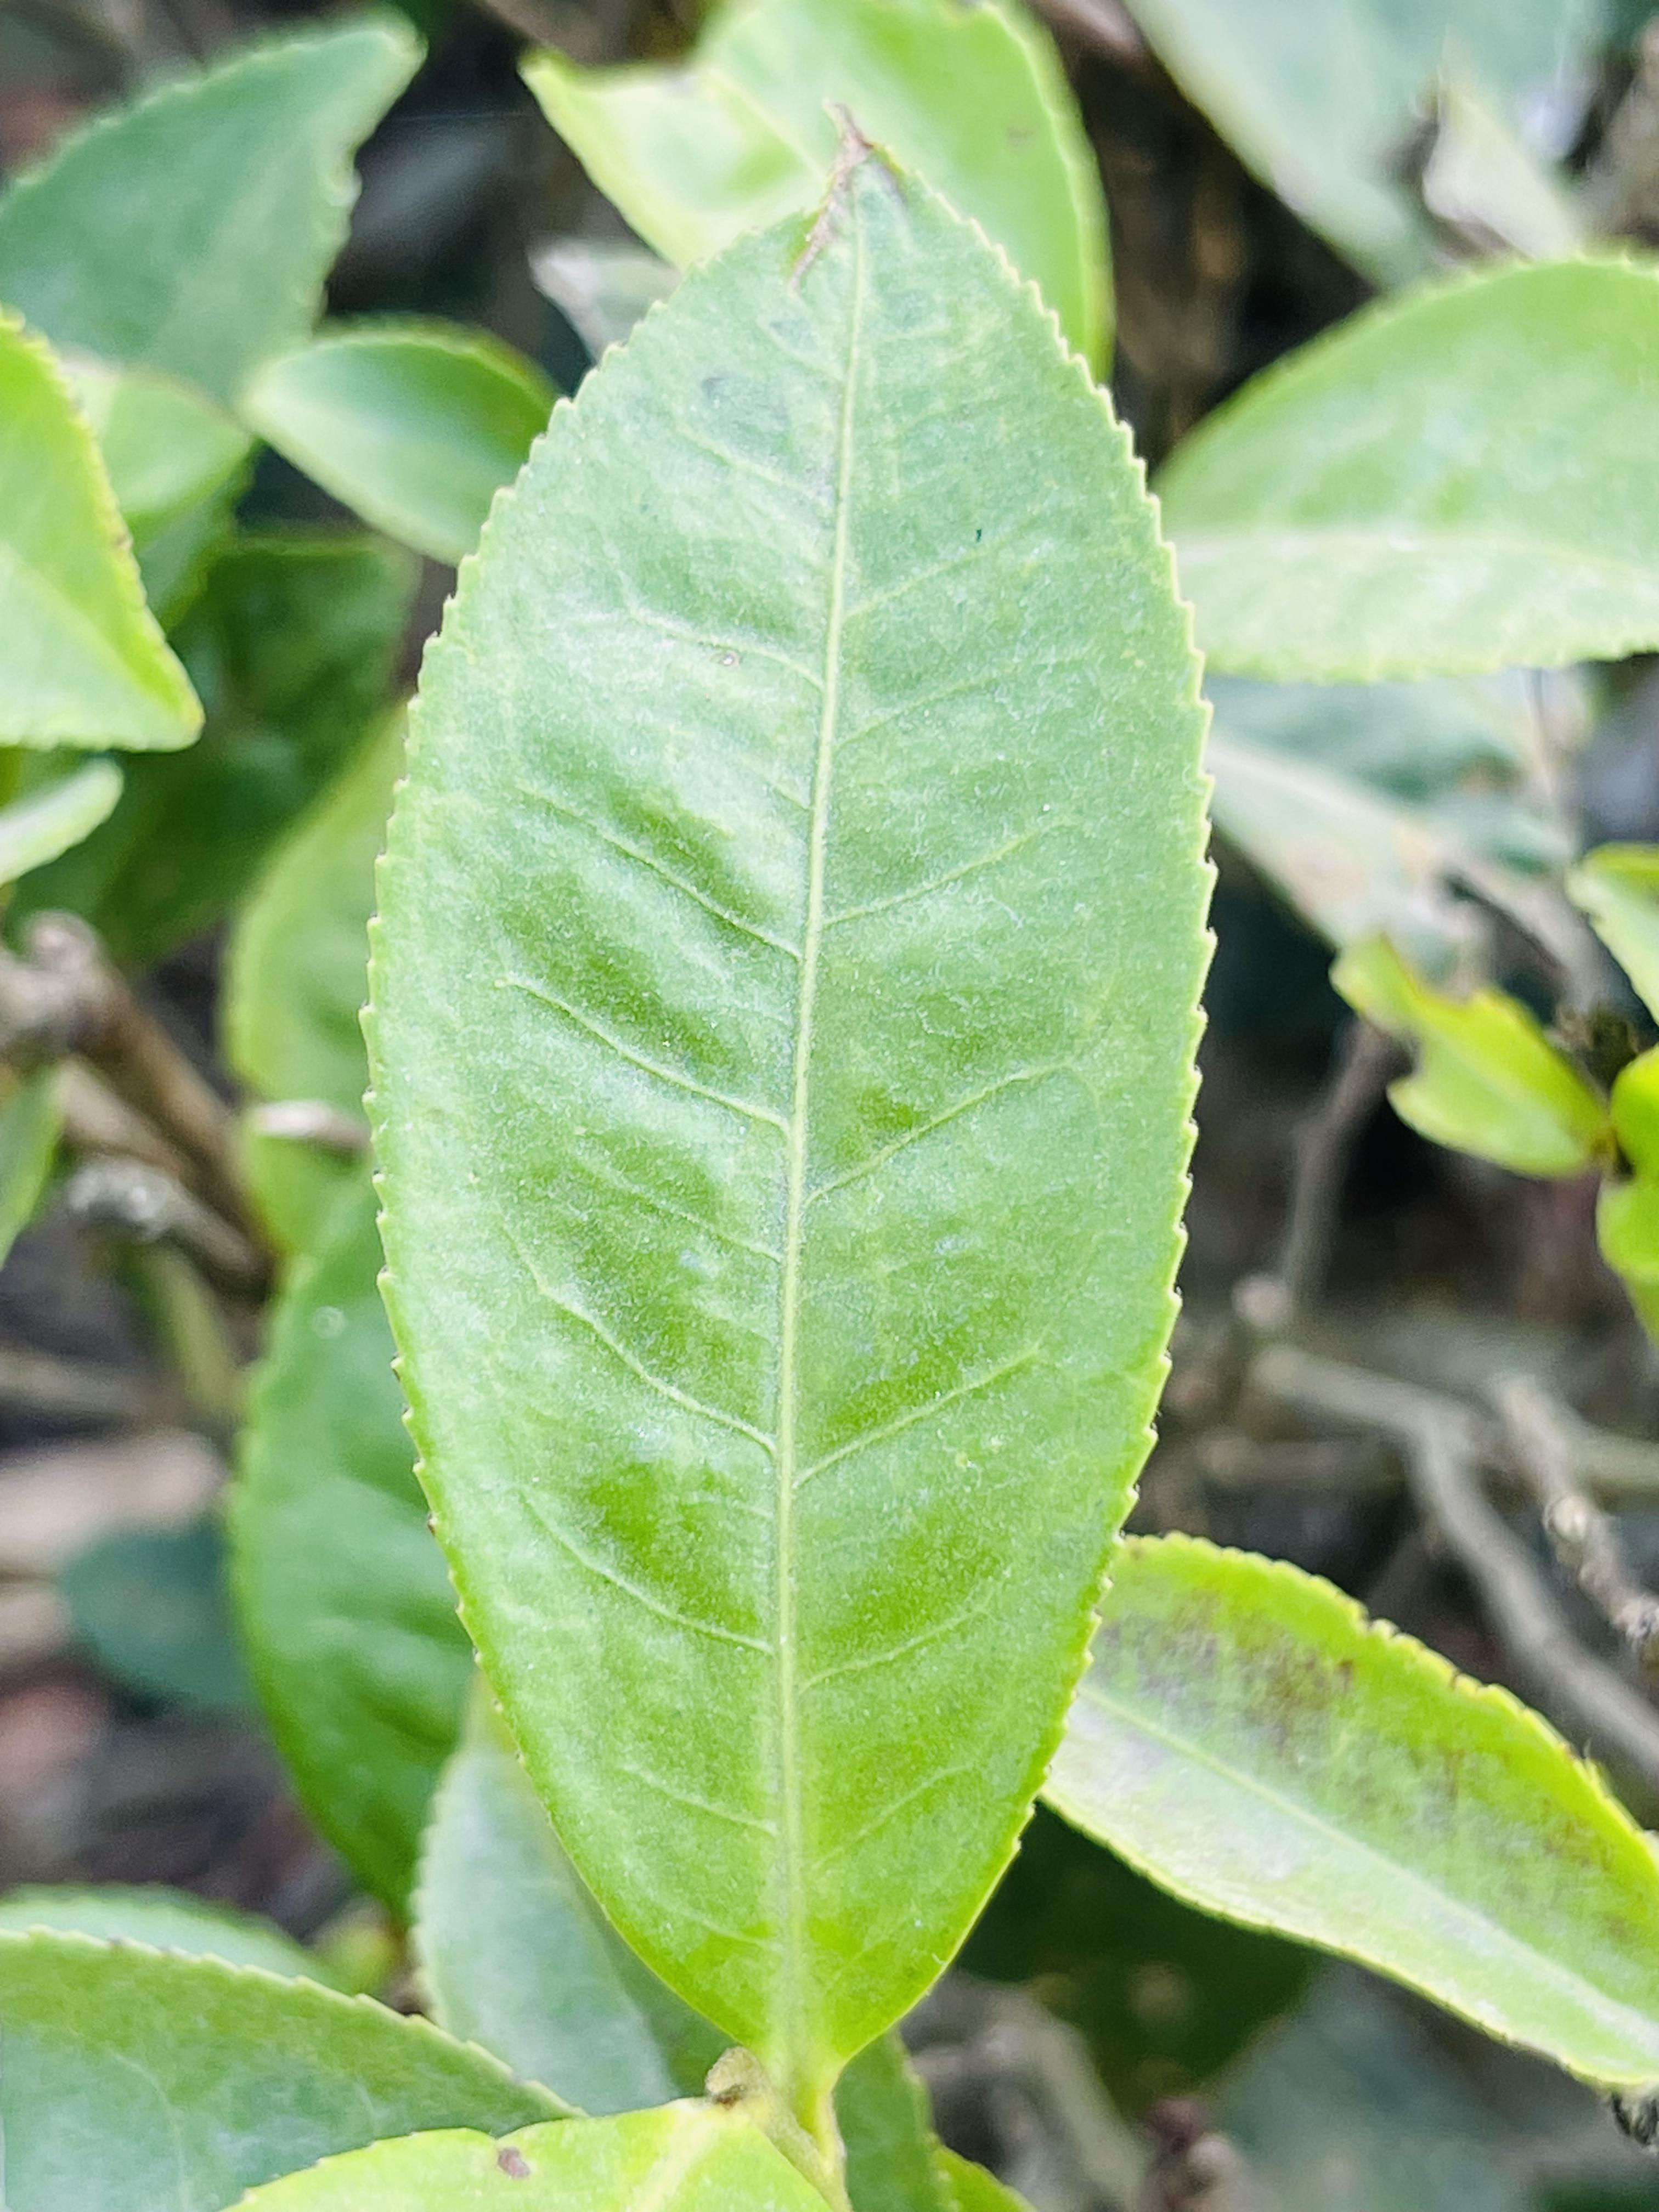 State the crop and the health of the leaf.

tea, healthy leaf
